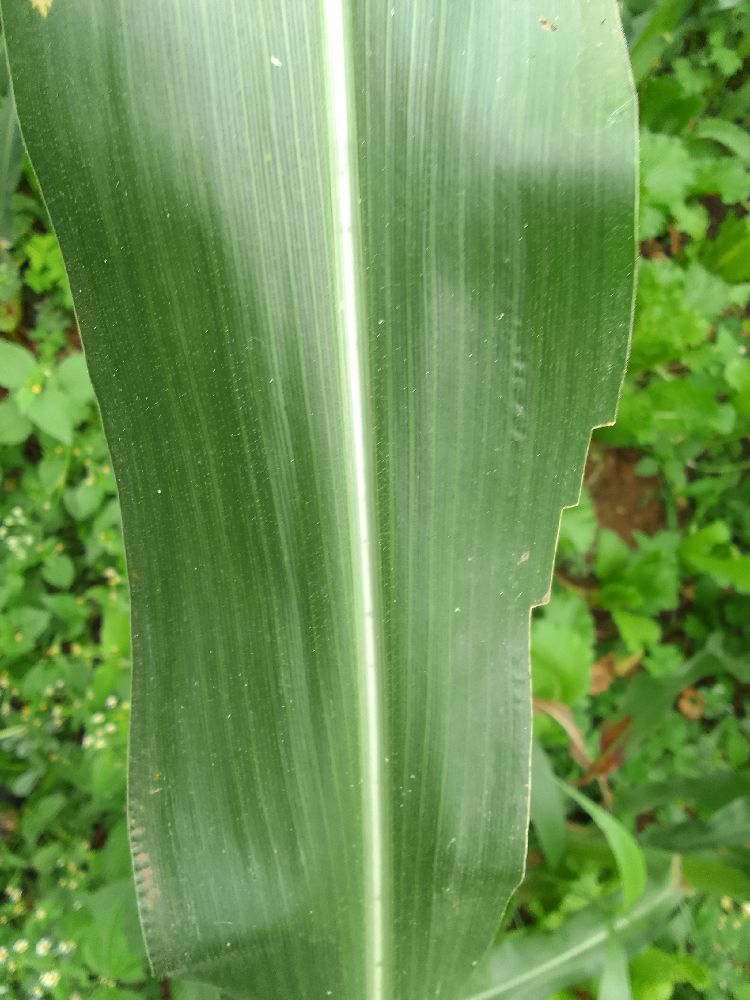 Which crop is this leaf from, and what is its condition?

maize, healthy
